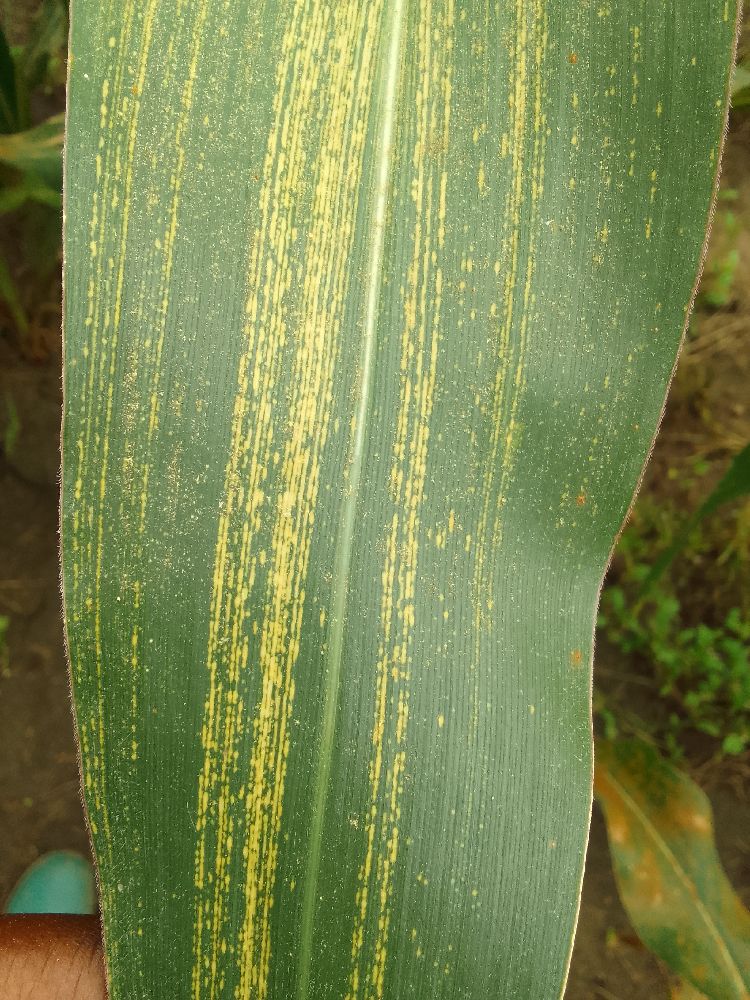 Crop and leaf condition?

maize, maize streak virus
